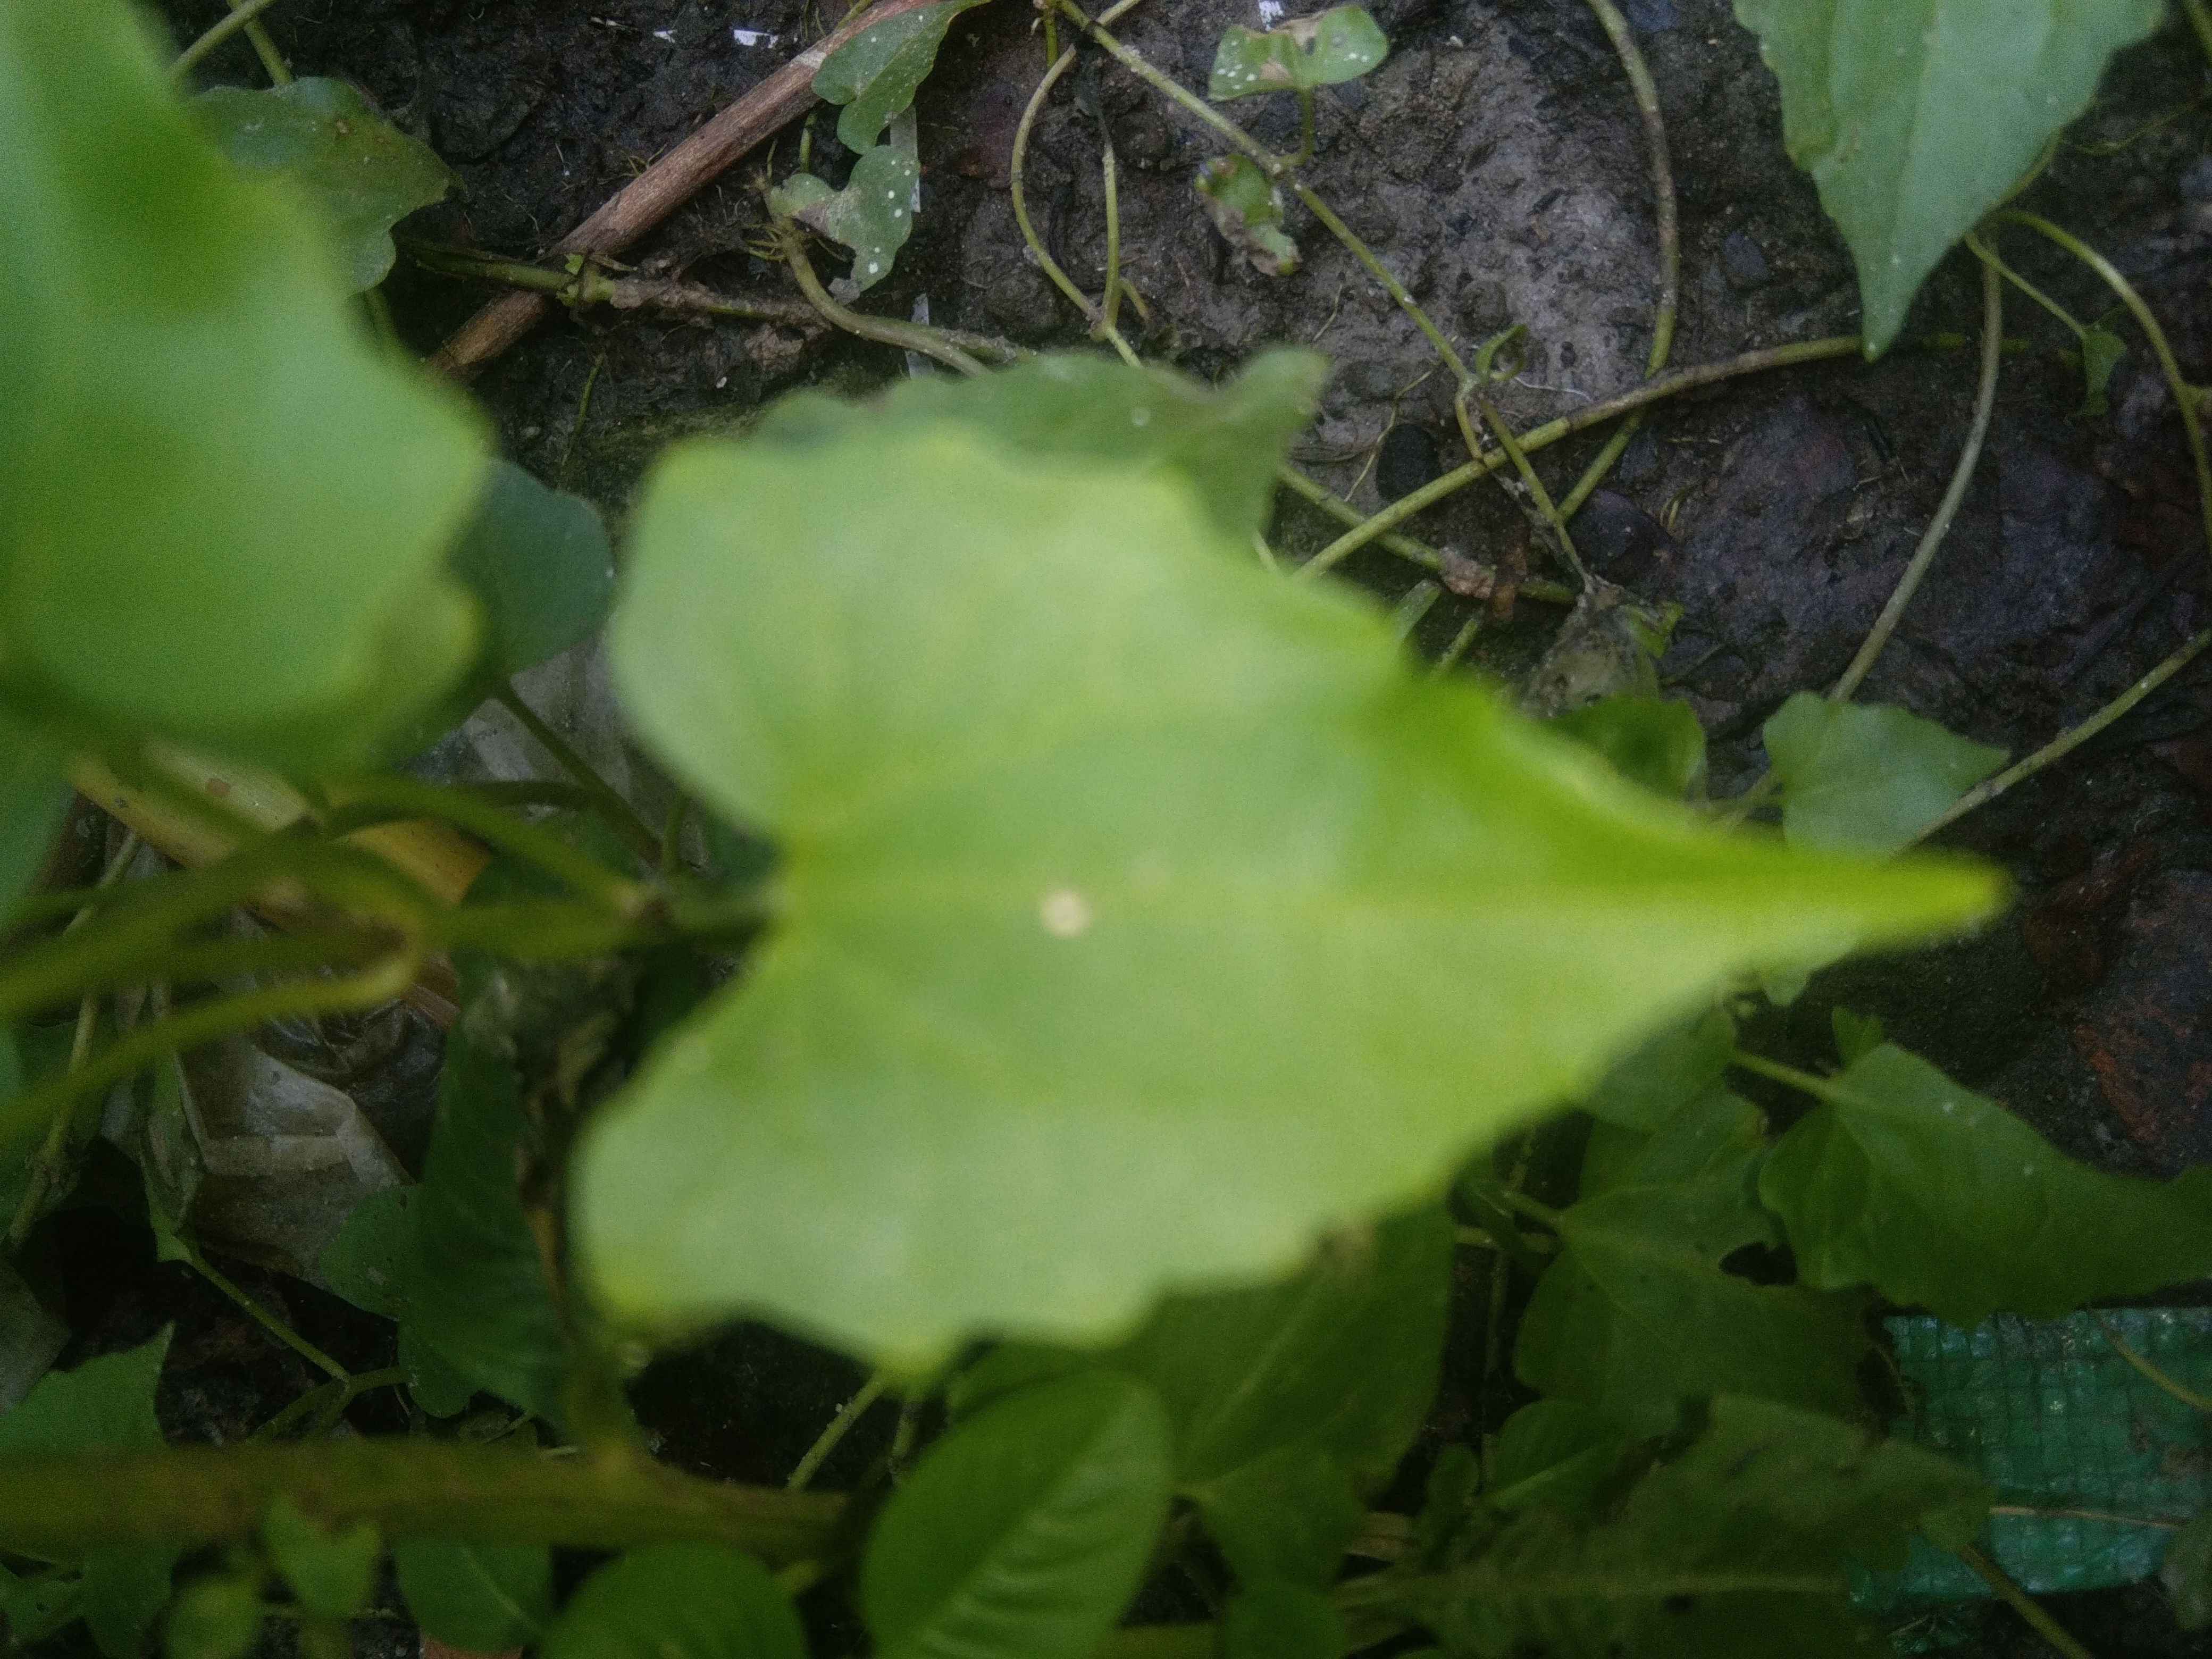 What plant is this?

bitter vine
